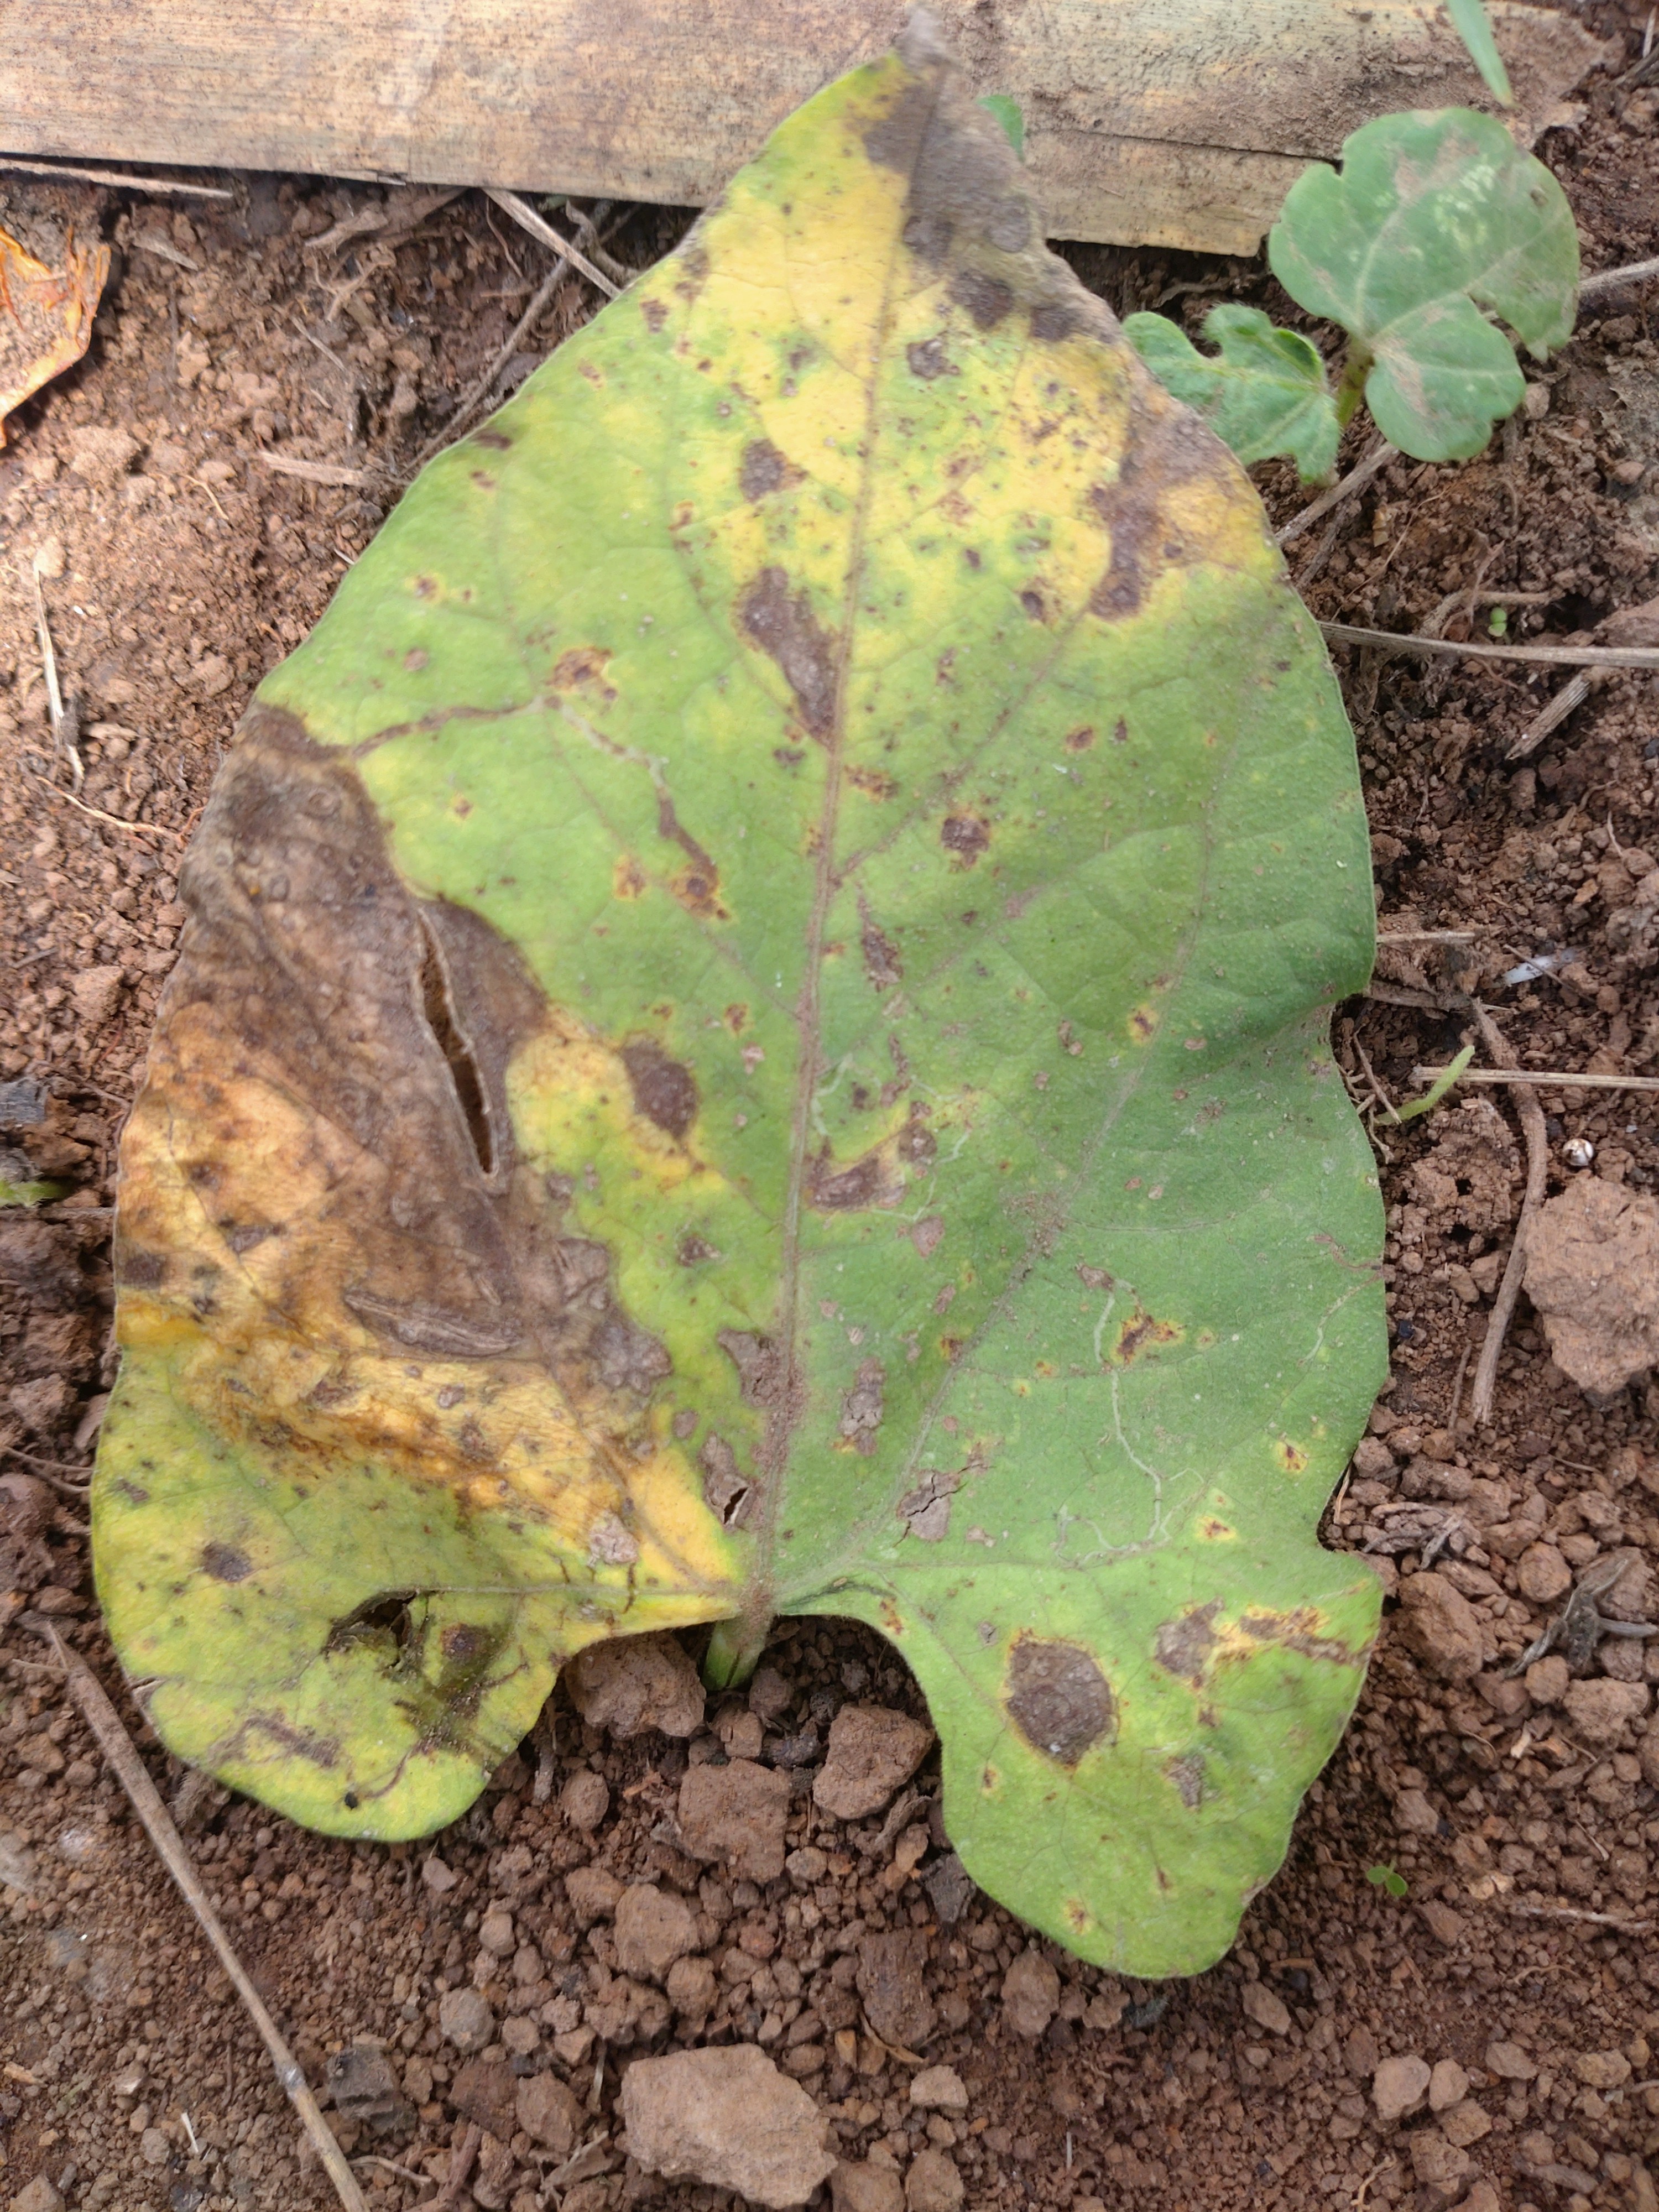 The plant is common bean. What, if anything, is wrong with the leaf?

rust
